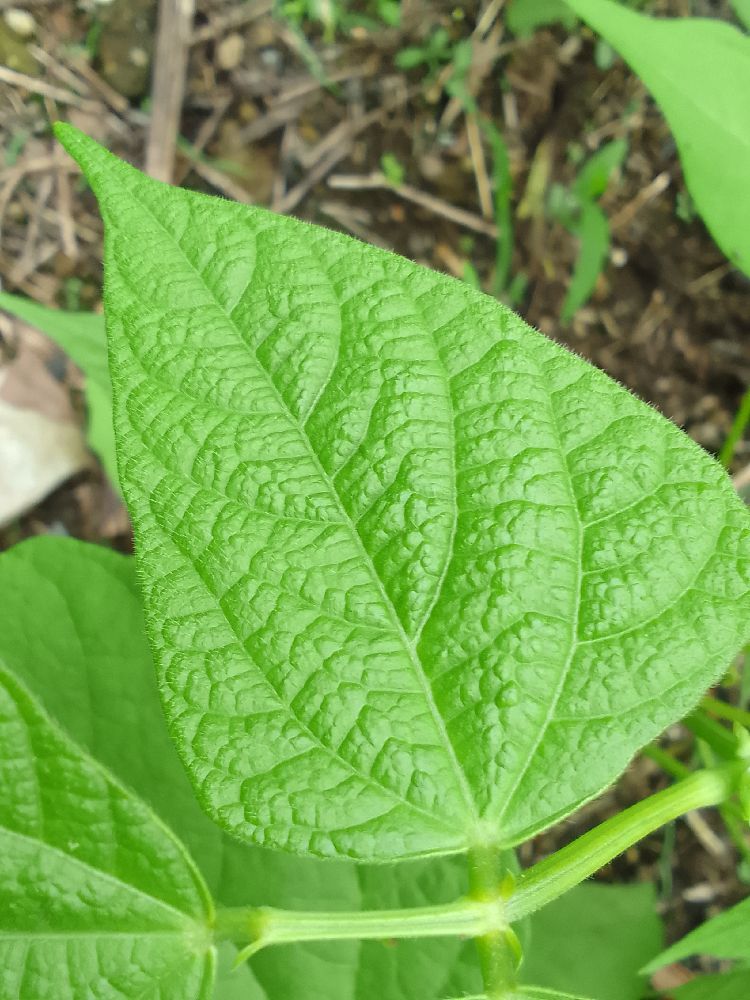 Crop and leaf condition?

common bean, healthy
